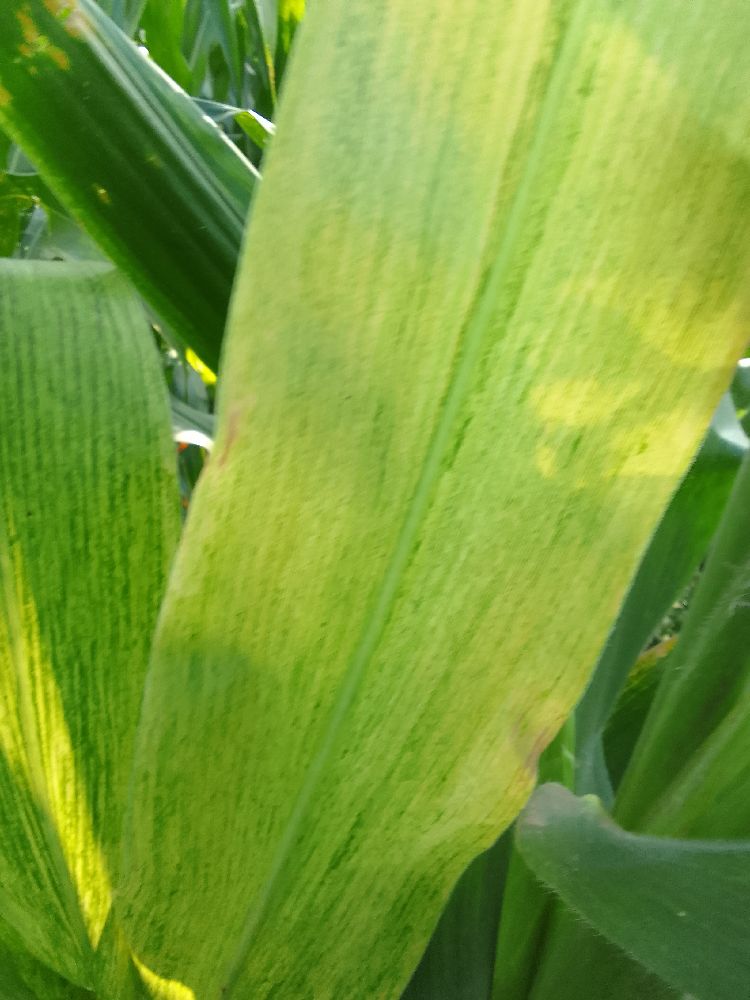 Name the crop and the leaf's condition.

maize, maize lethal necrosis
